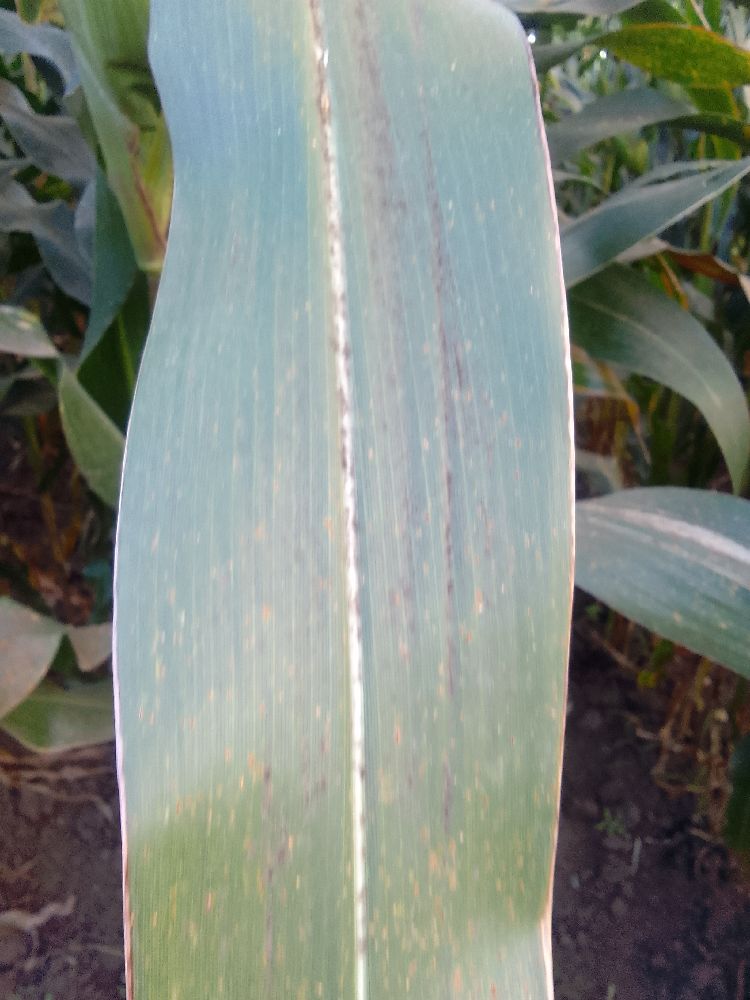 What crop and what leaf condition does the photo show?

maize, healthy
